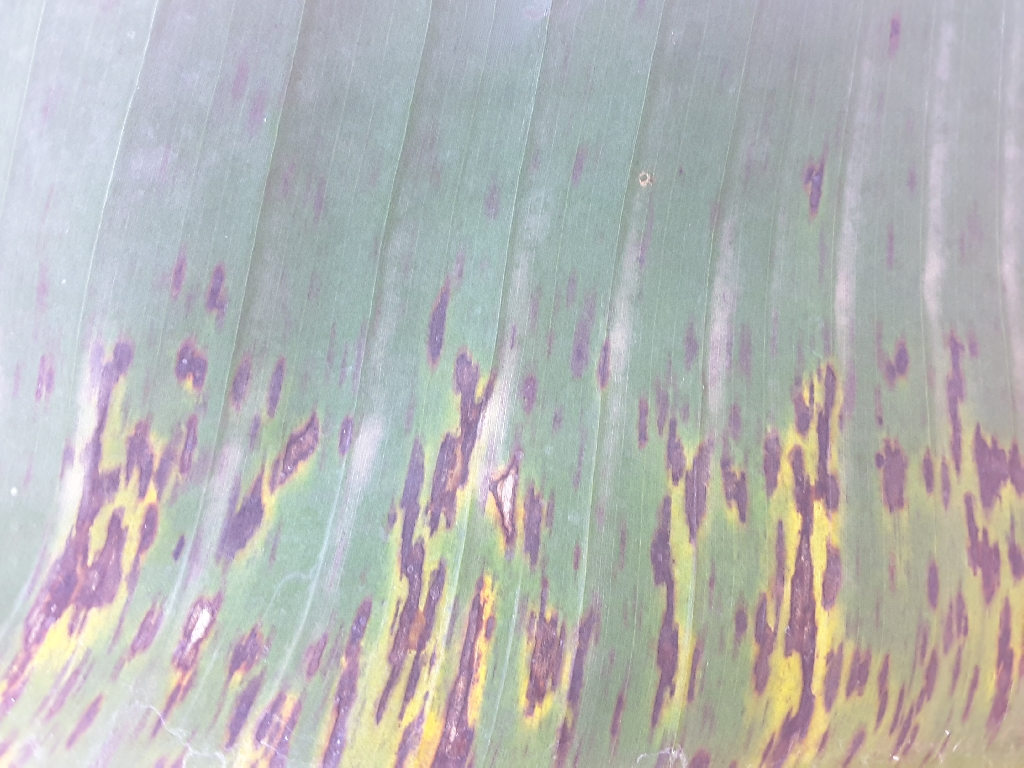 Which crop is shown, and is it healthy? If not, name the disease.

banana, black sigatoka
